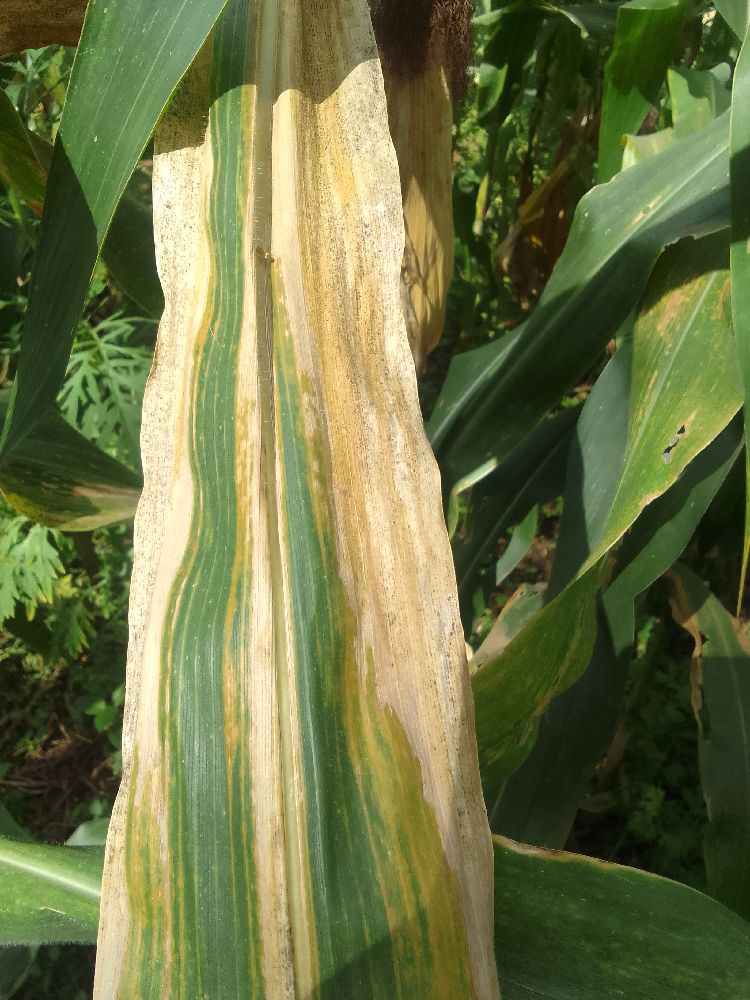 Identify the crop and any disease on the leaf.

maize, maize lethal necrosis
